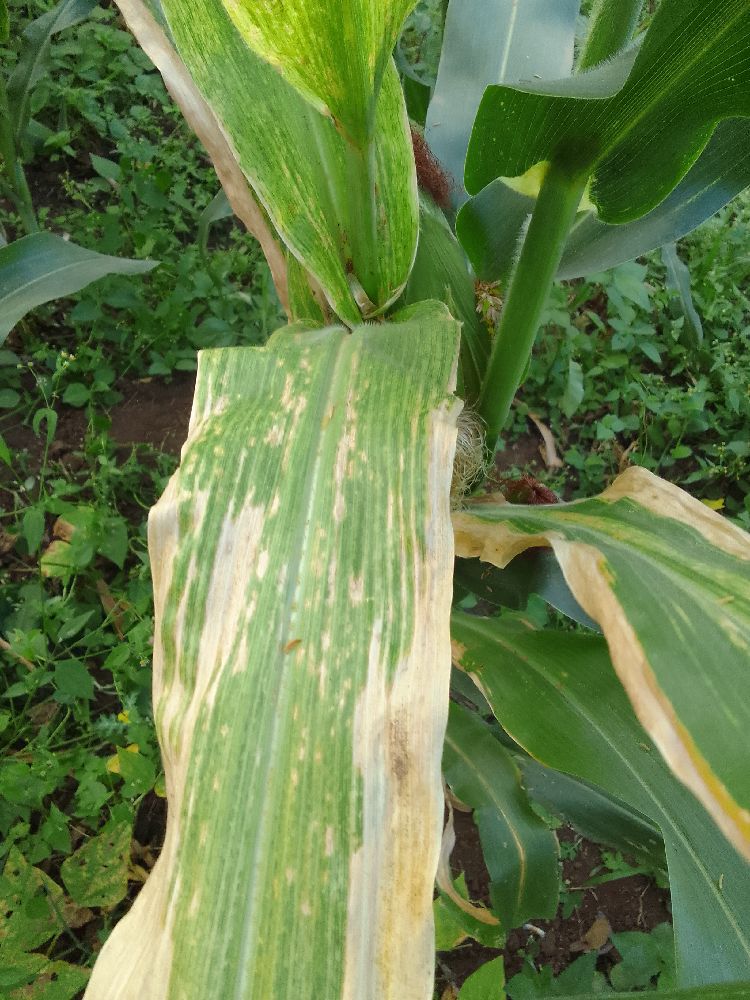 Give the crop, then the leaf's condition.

maize, maize lethal necrosis
